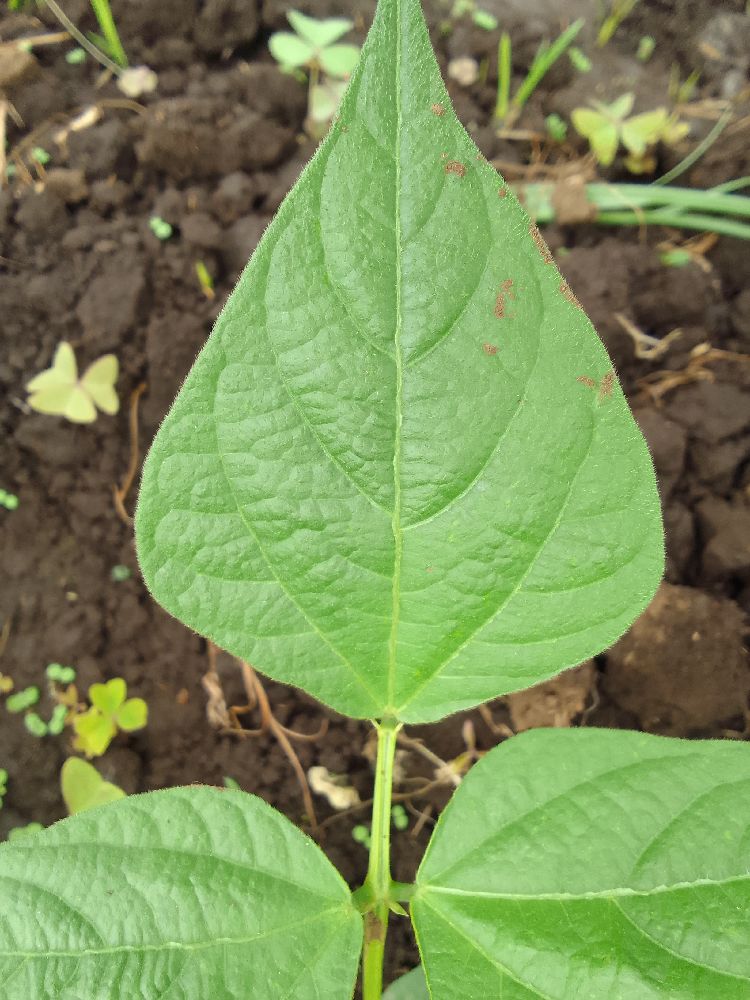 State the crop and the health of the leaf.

common bean, healthy
